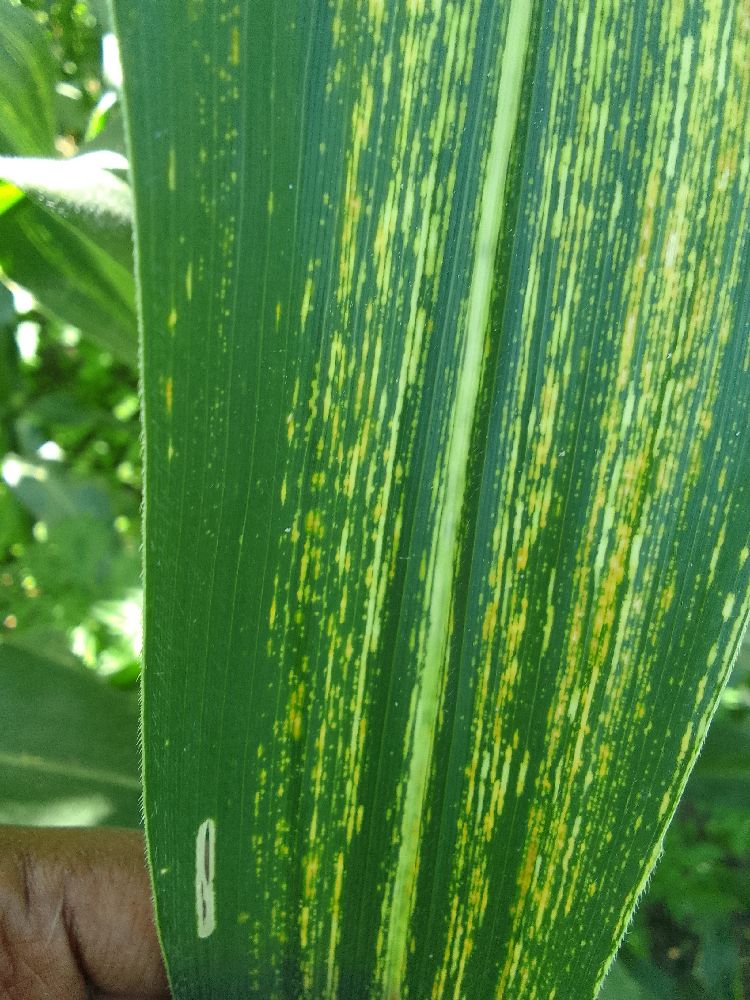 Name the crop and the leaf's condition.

maize, maize streak virus
